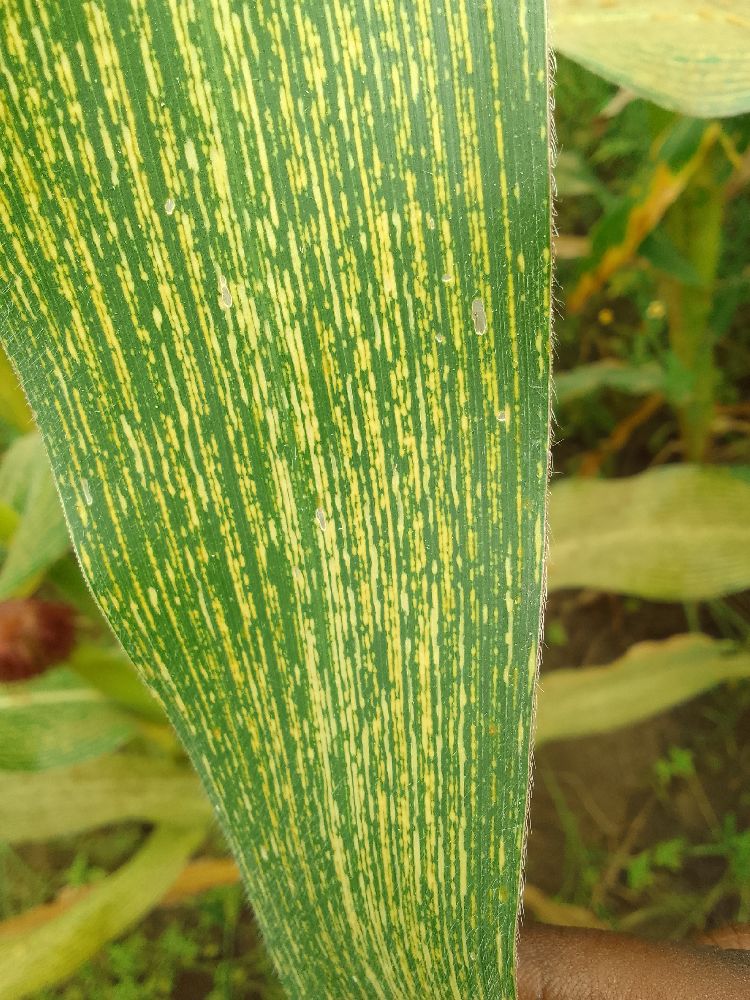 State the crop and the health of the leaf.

maize, maize streak virus
